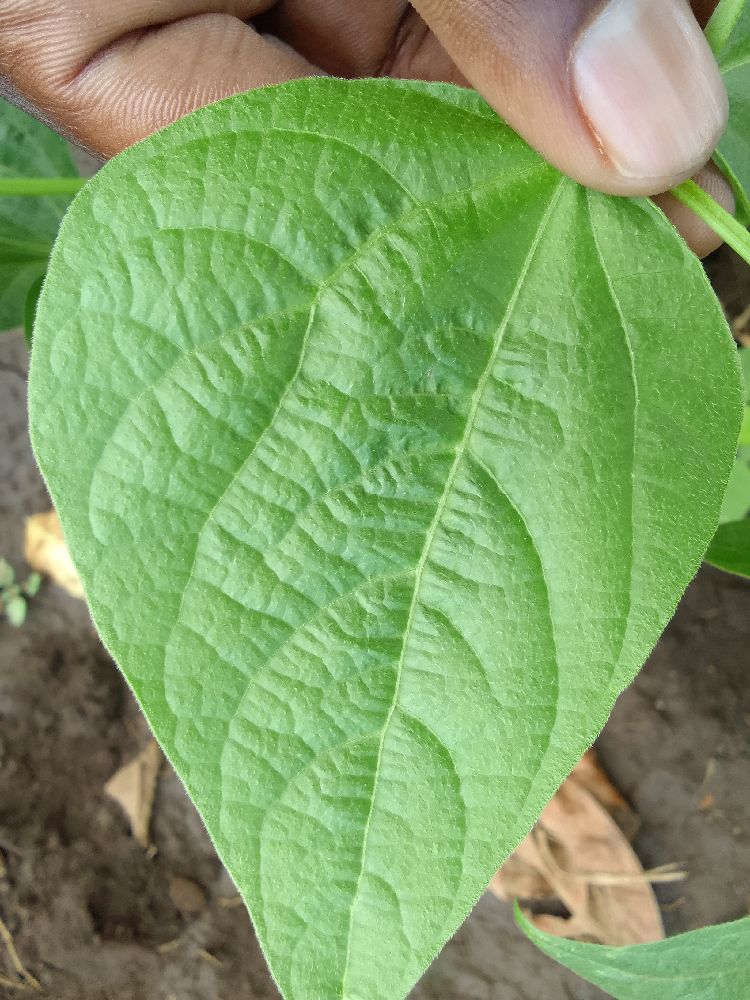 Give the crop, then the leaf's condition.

common bean, healthy
